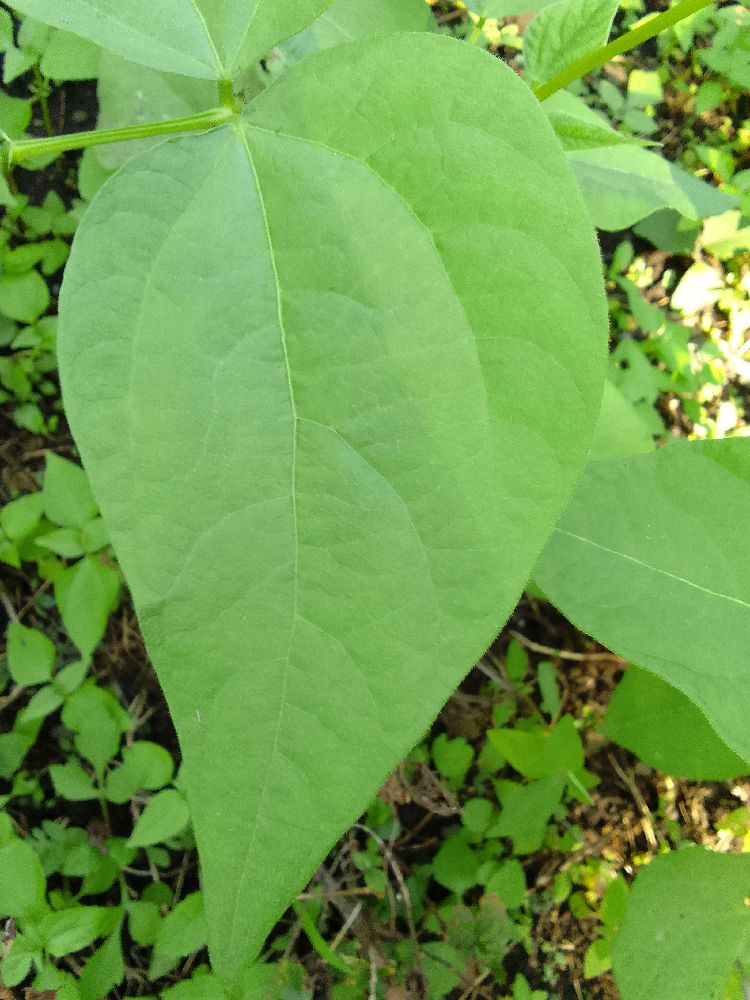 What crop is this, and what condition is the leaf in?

common bean, healthy
